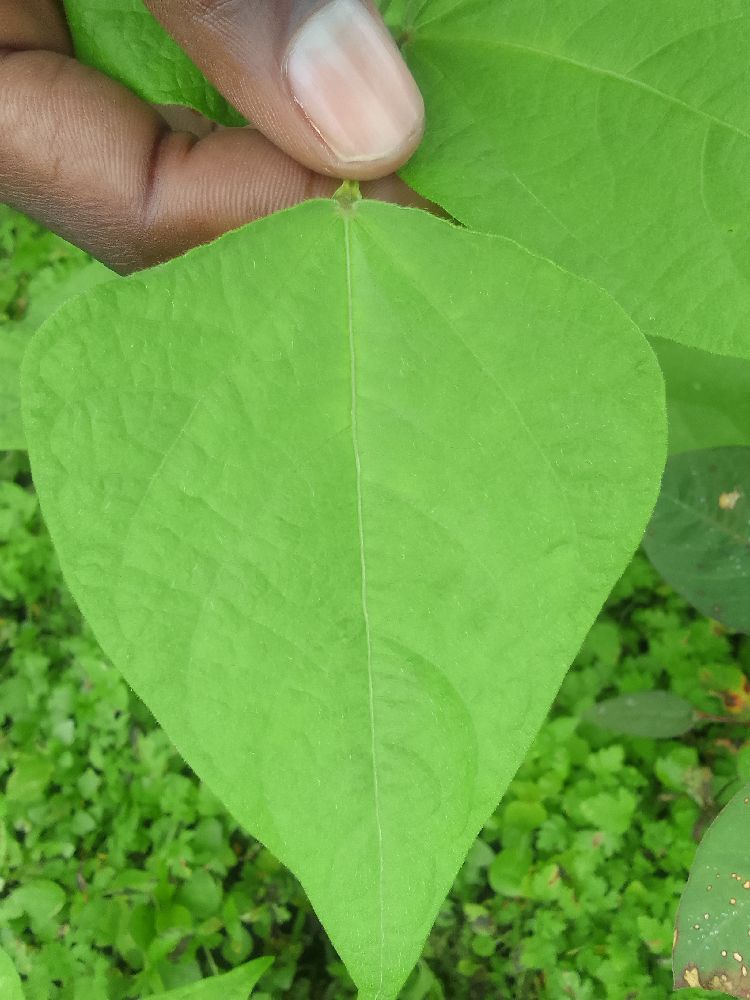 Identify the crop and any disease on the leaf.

common bean, healthy
